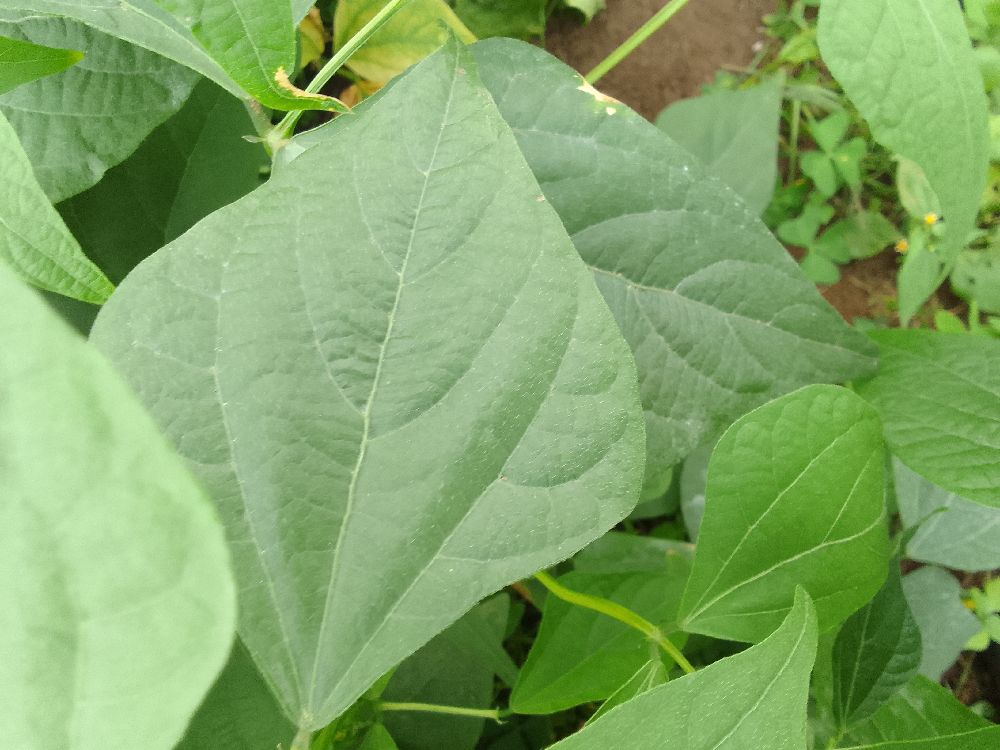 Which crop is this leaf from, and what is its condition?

common bean, healthy
